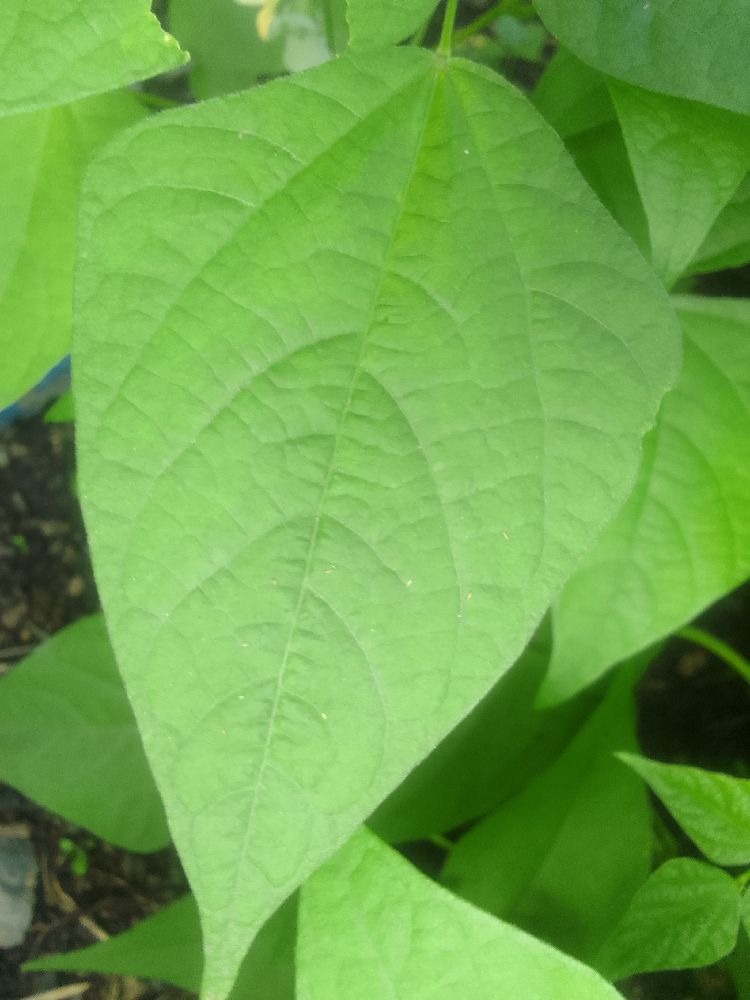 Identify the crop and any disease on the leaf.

common bean, healthy
